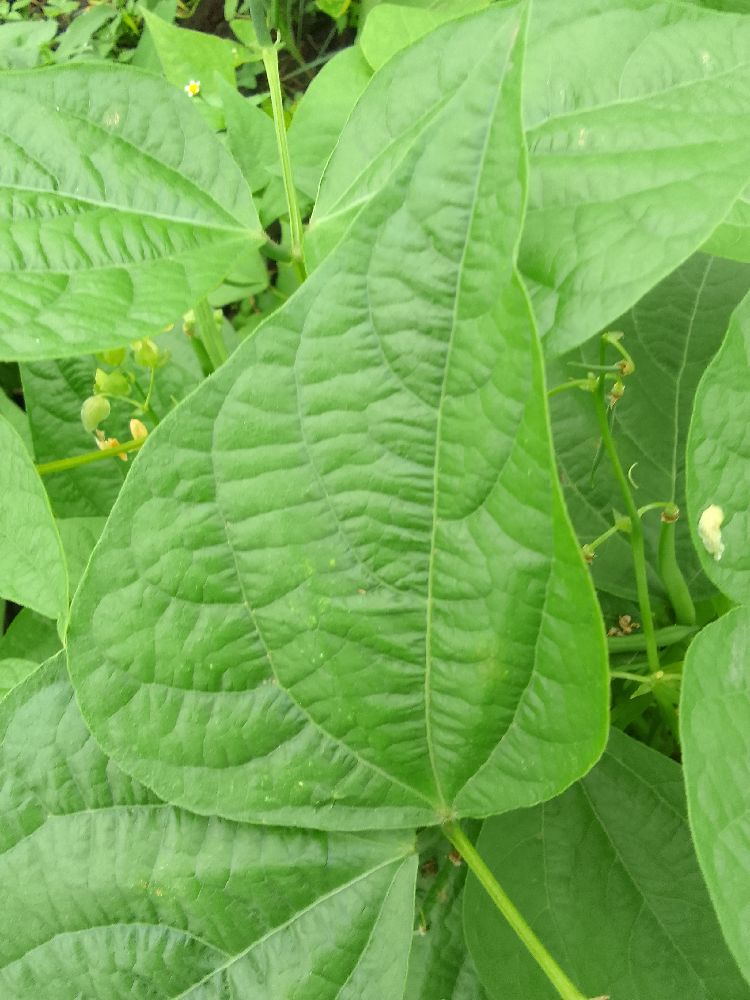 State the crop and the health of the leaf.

common bean, healthy
